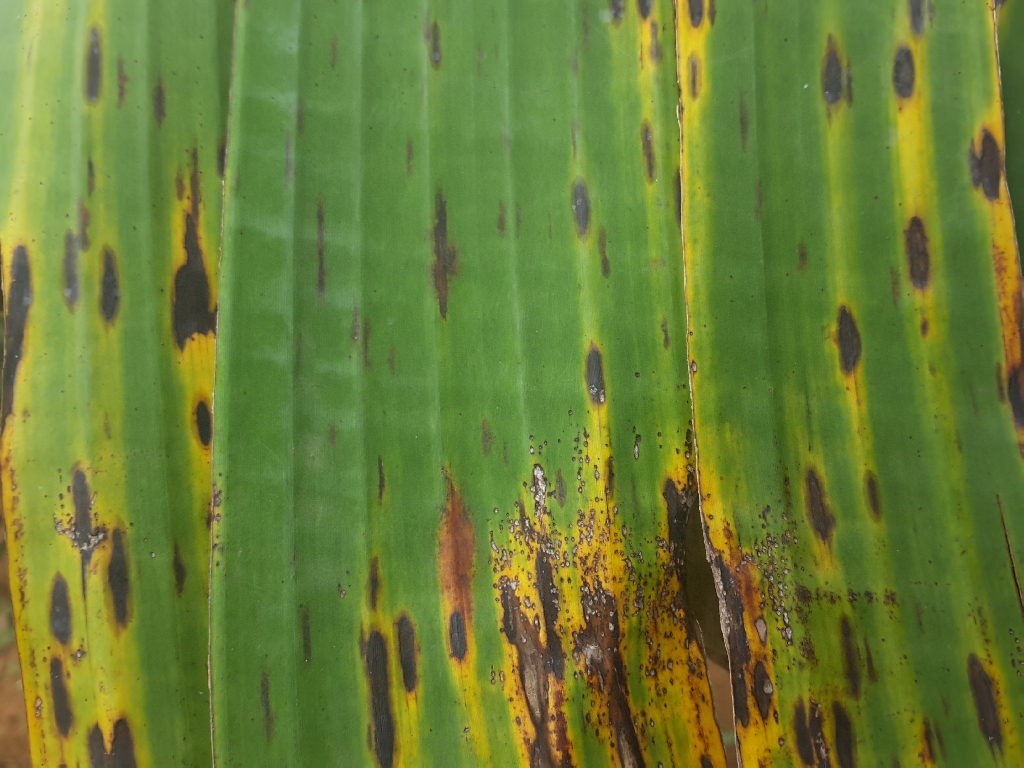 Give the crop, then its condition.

banana, black sigatoka
